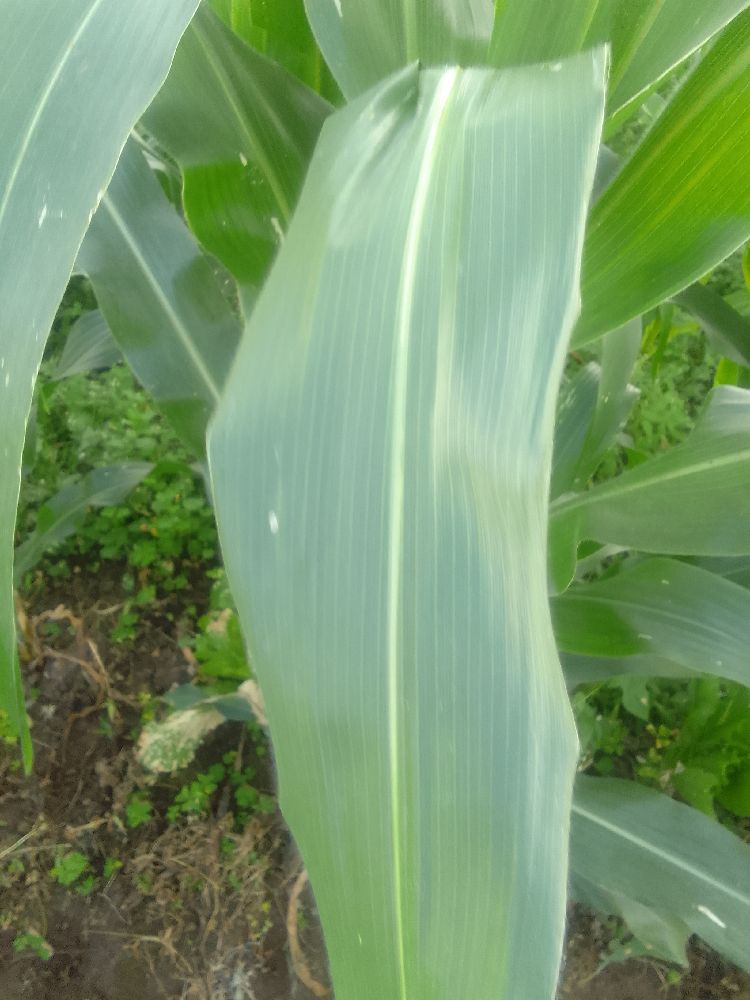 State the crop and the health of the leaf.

maize, healthy
